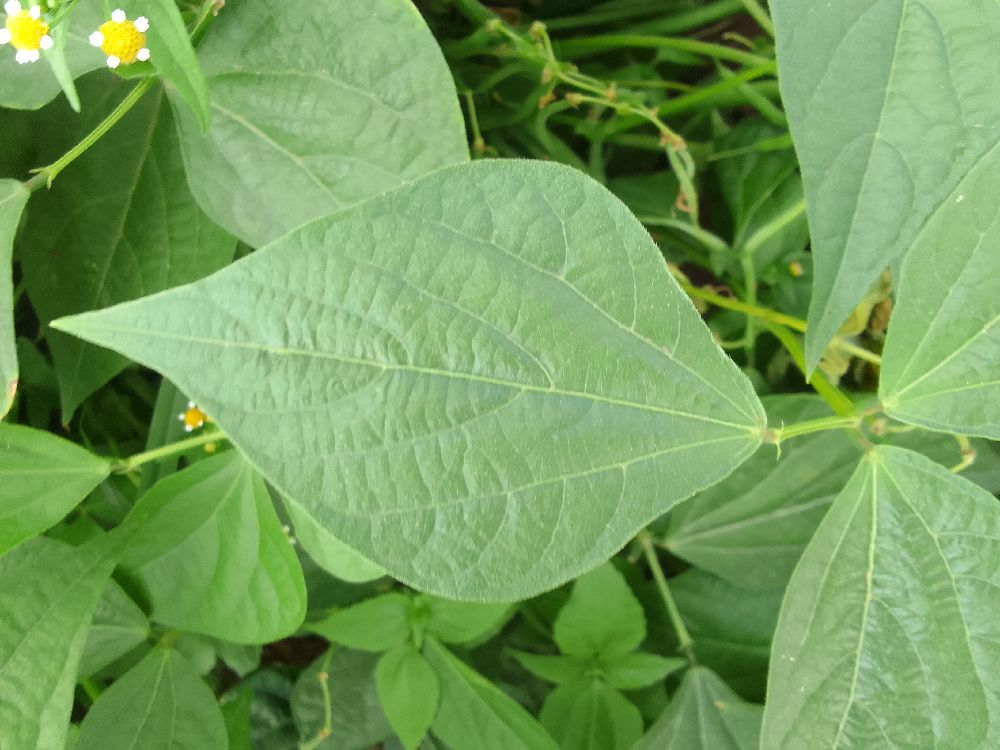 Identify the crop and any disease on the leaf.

common bean, healthy
